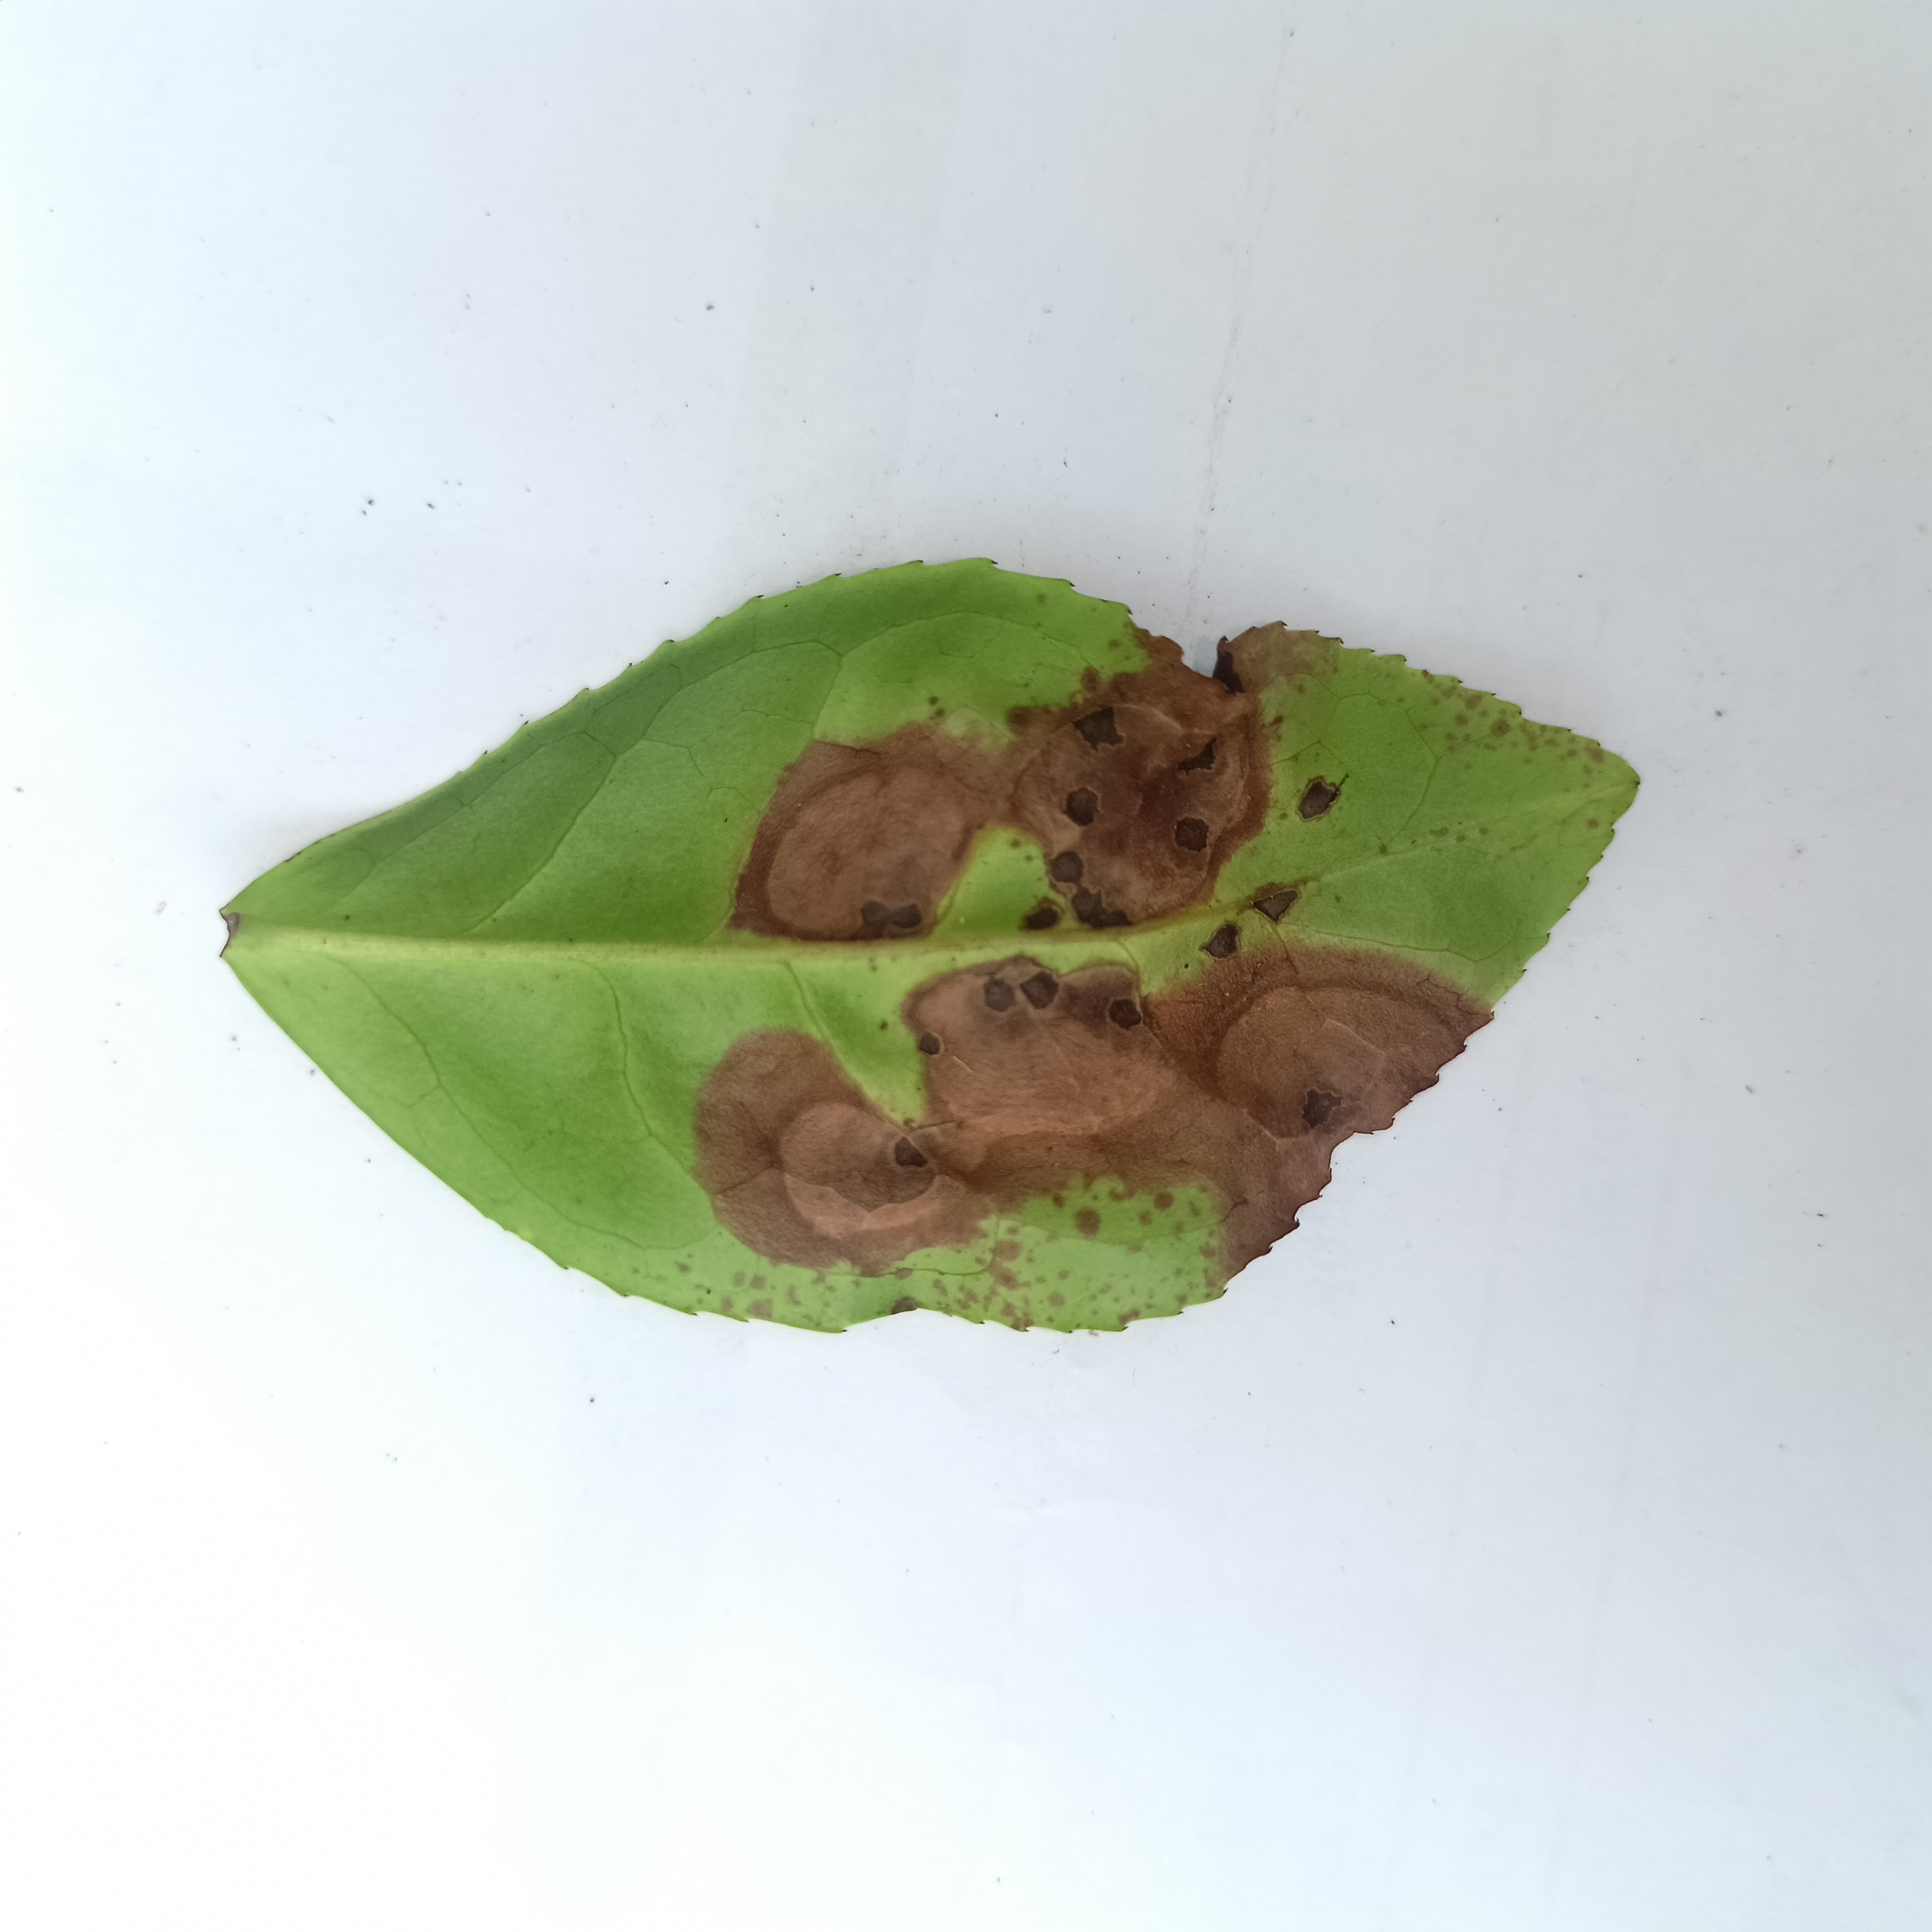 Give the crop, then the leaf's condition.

tea, brown blight
